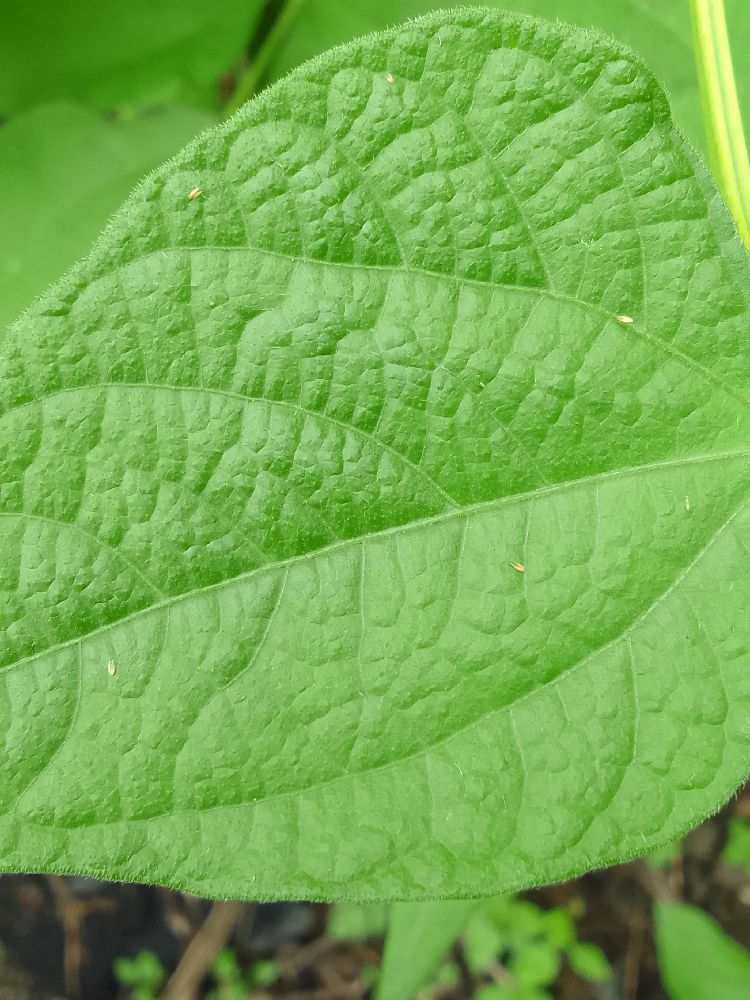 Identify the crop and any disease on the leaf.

common bean, healthy
